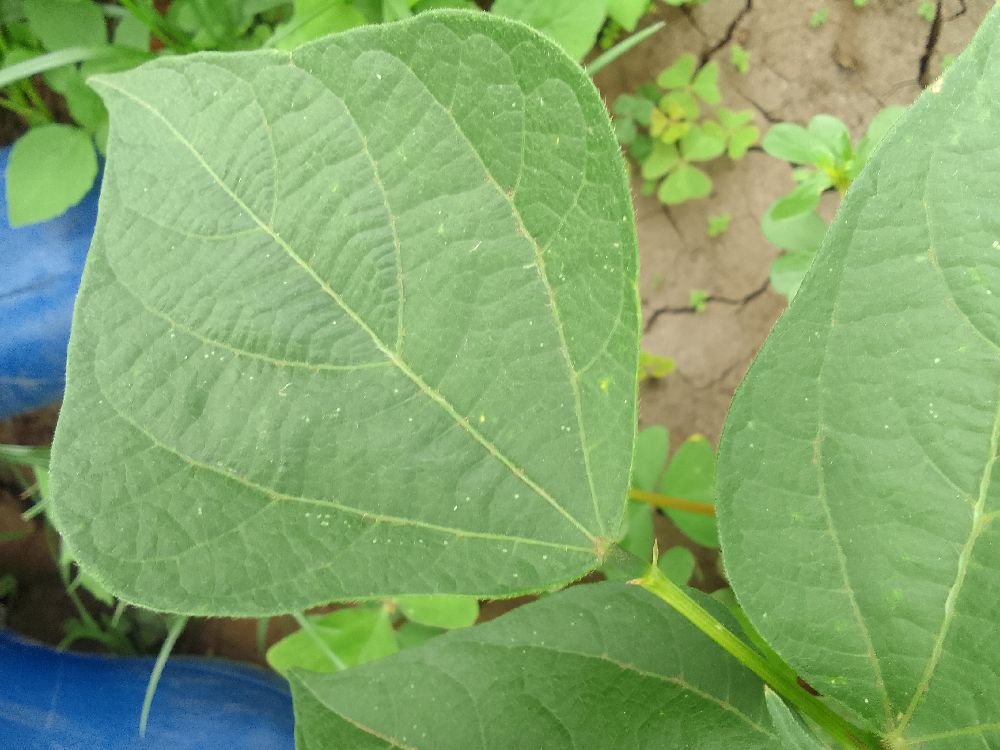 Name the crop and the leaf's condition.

common bean, healthy
